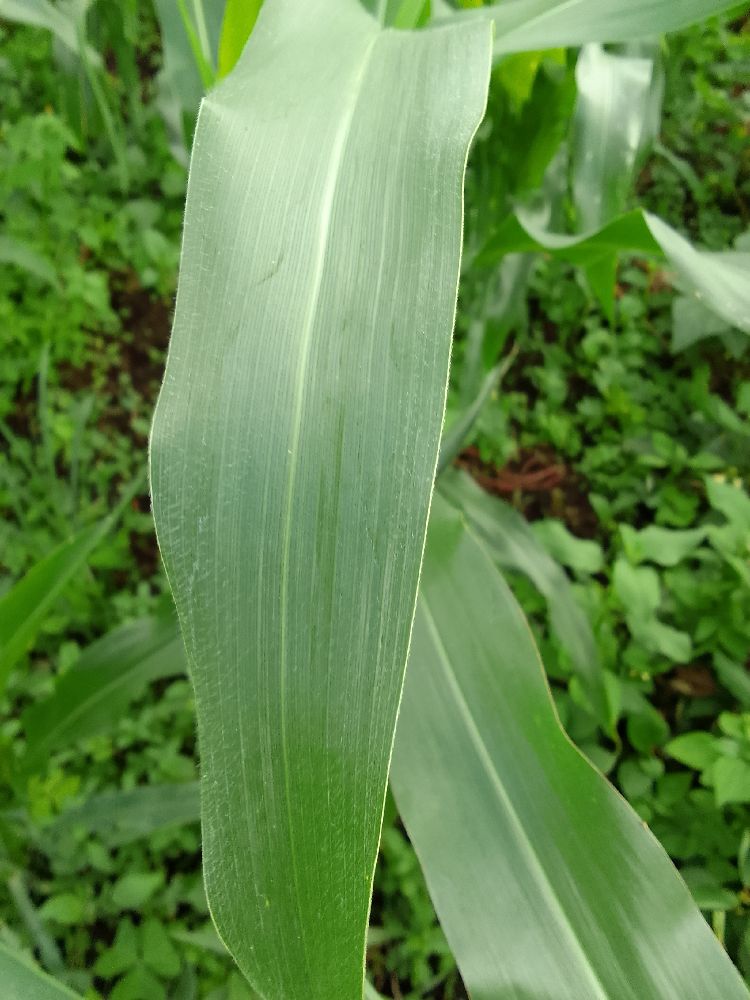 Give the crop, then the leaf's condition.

maize, healthy
